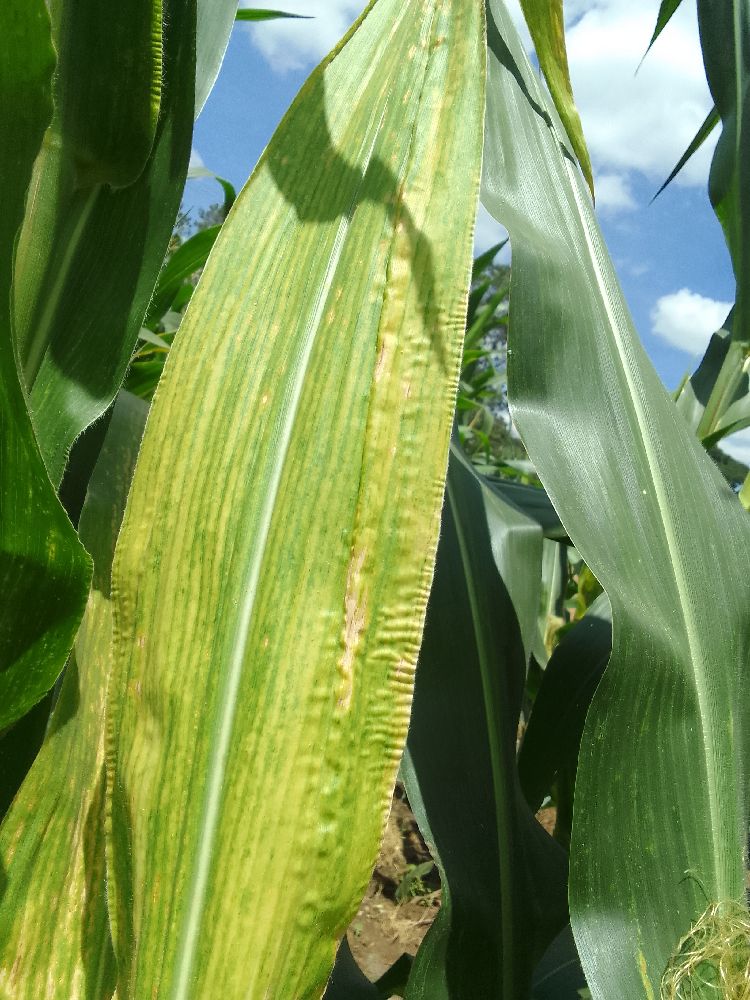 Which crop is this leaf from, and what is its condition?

maize, maize lethal necrosis
